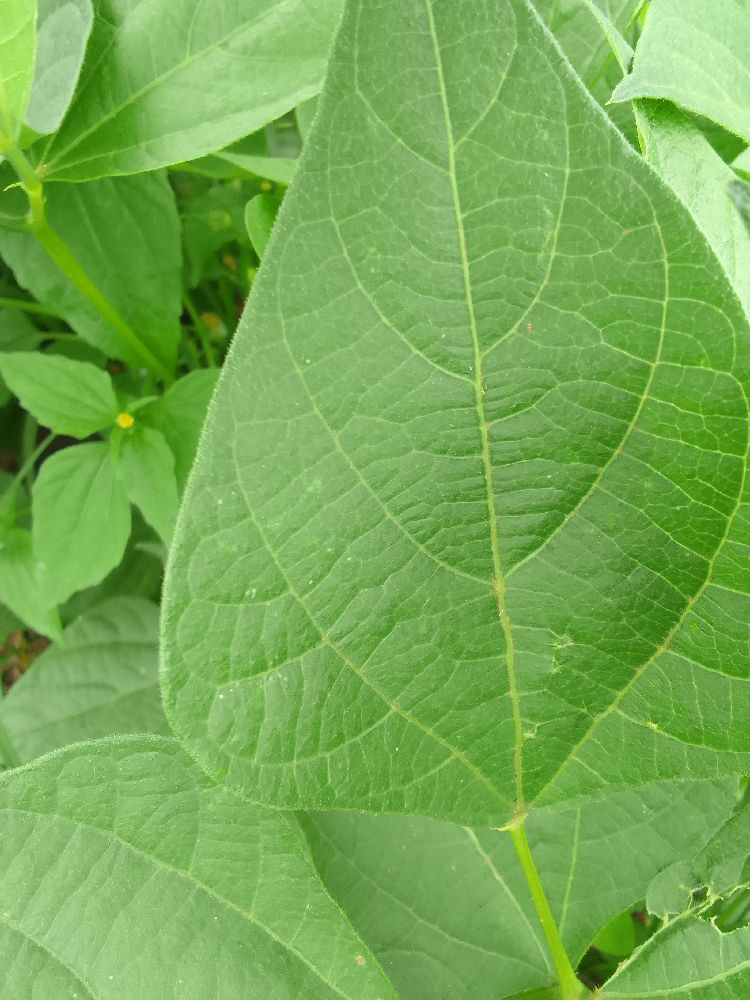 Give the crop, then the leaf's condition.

common bean, healthy
